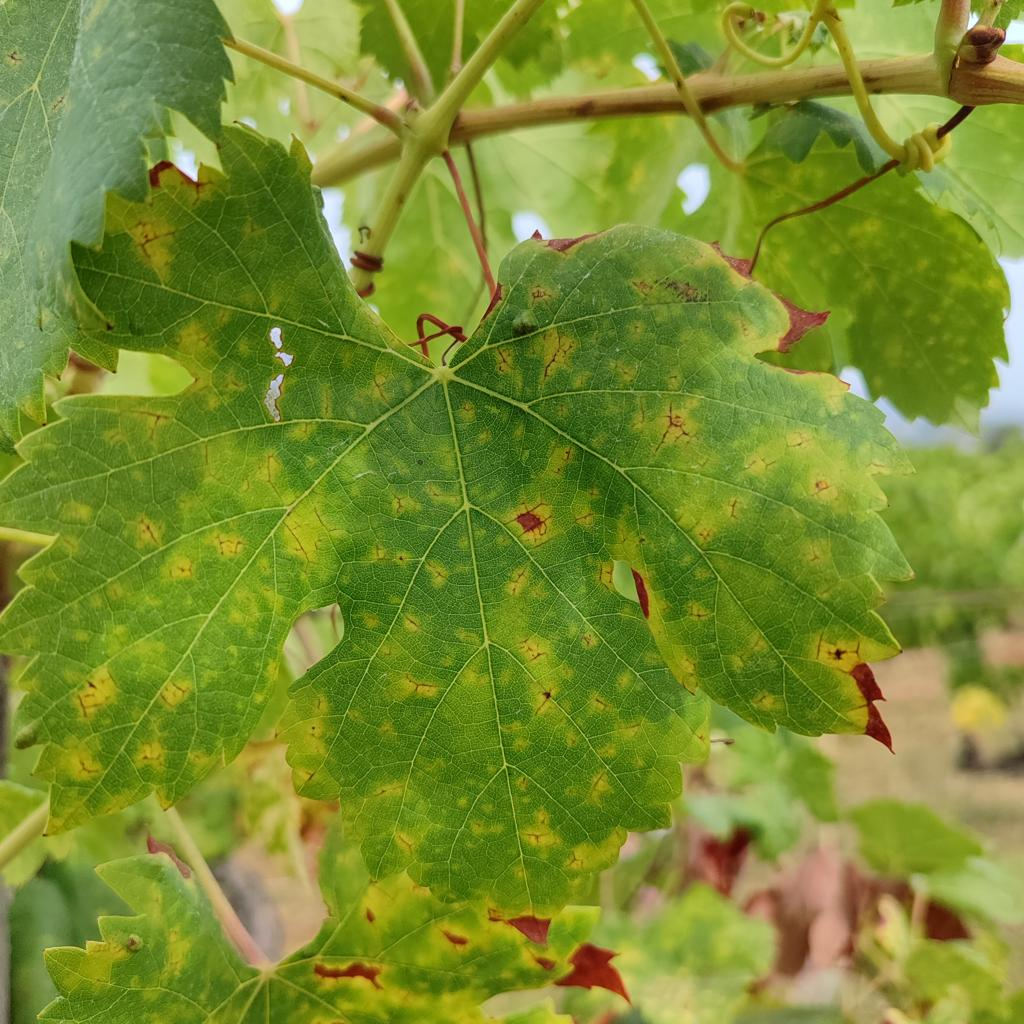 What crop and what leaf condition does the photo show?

grapevine, esca complex
